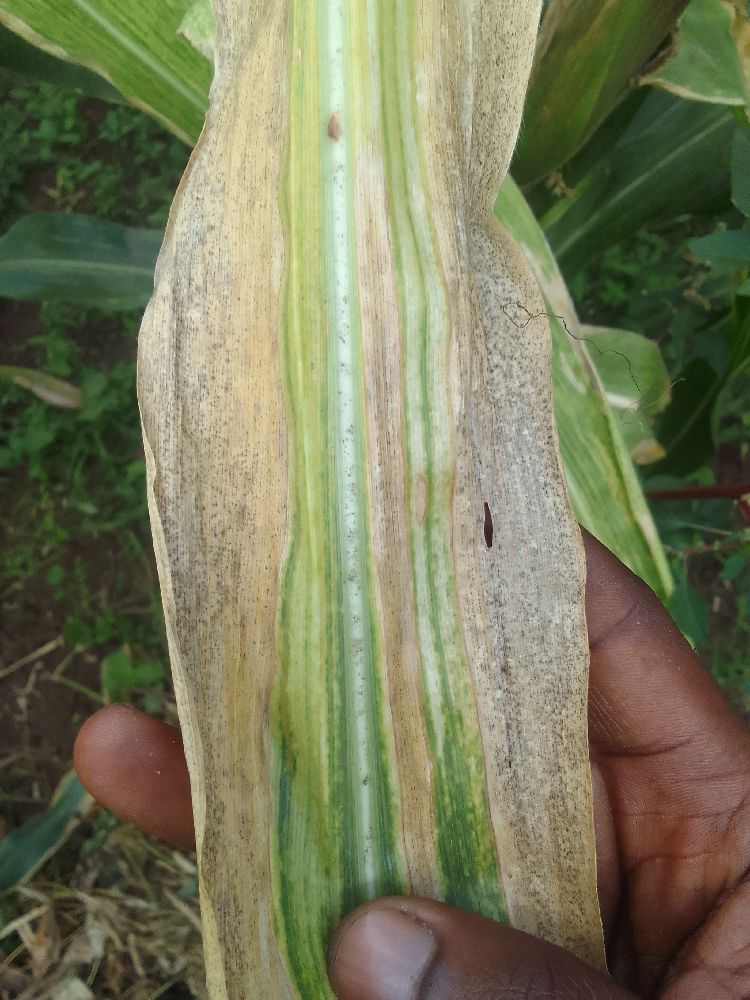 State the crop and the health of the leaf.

maize, maize lethal necrosis
